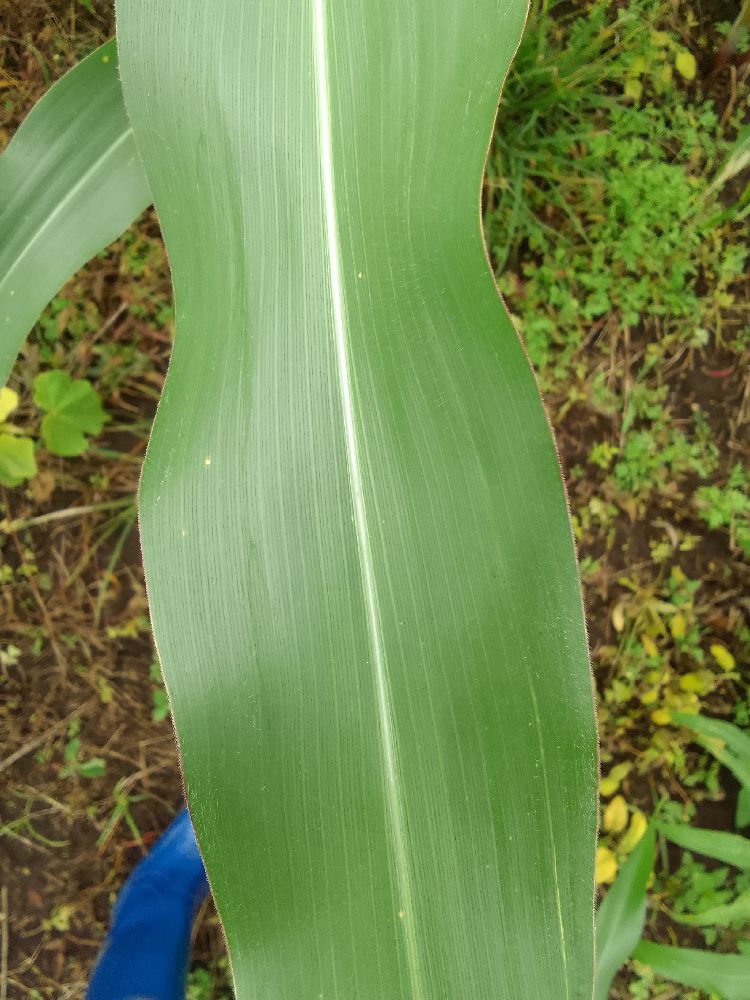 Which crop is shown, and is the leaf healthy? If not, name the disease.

maize, healthy
